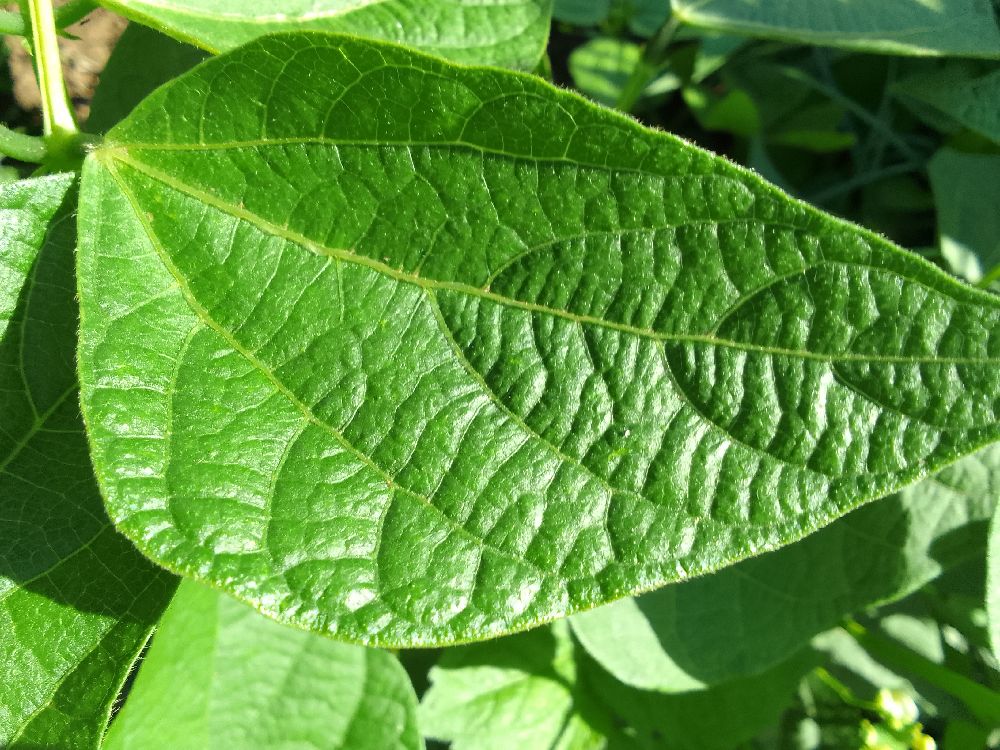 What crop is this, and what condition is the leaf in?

common bean, healthy
